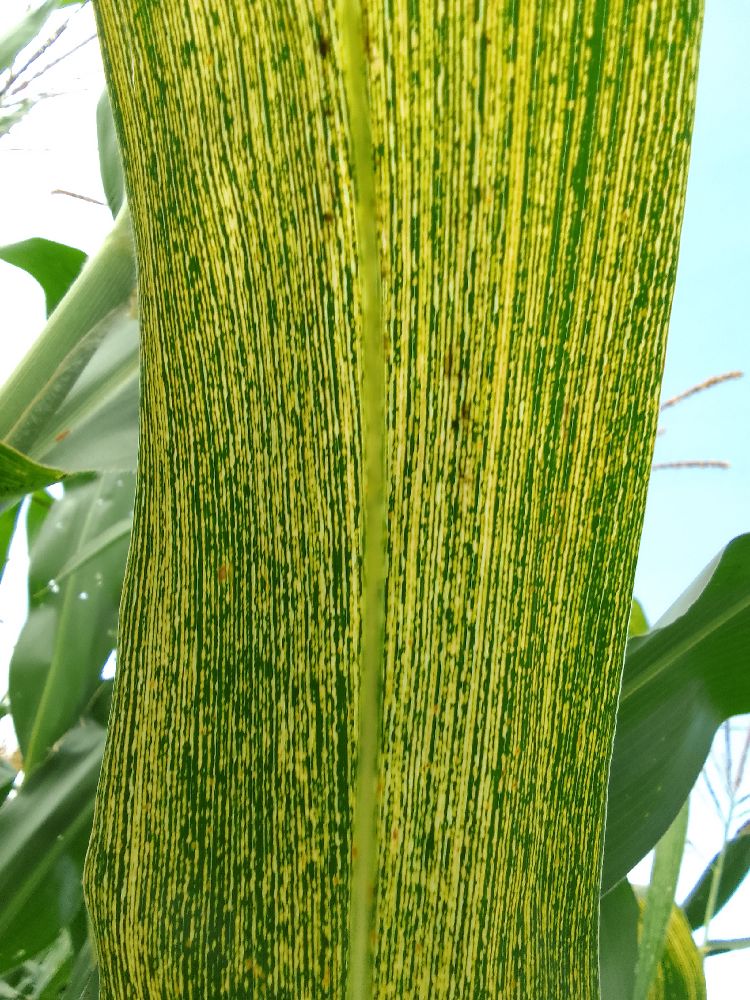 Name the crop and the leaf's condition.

maize, maize streak virus
